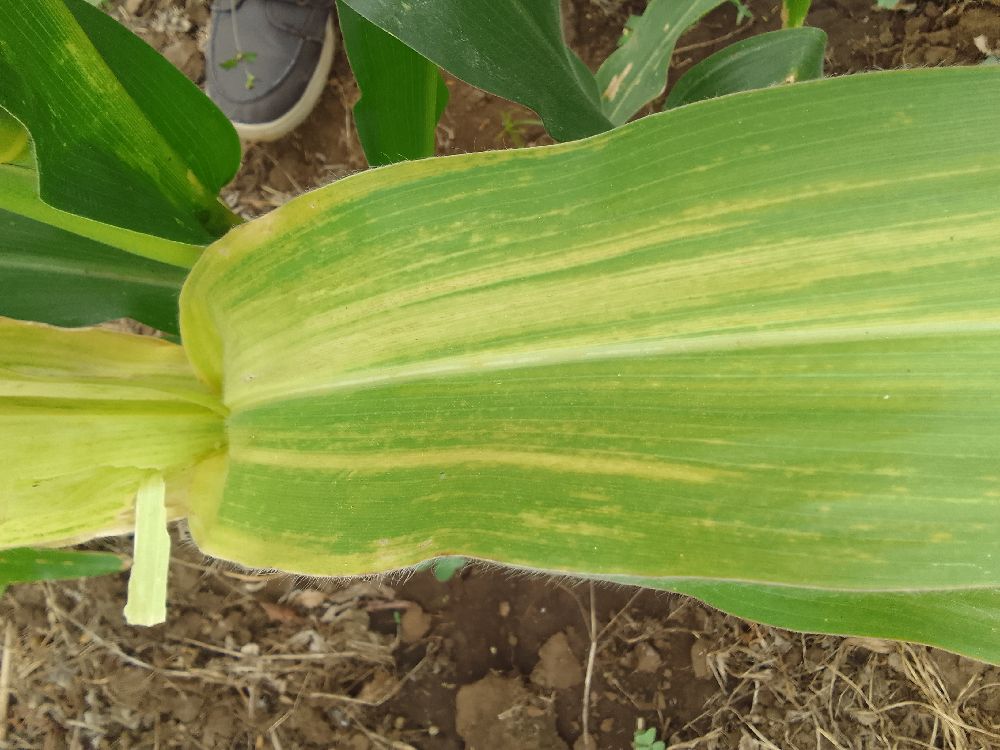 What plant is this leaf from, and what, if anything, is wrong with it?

maize, maize lethal necrosis
